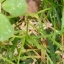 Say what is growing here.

unstructured weed
